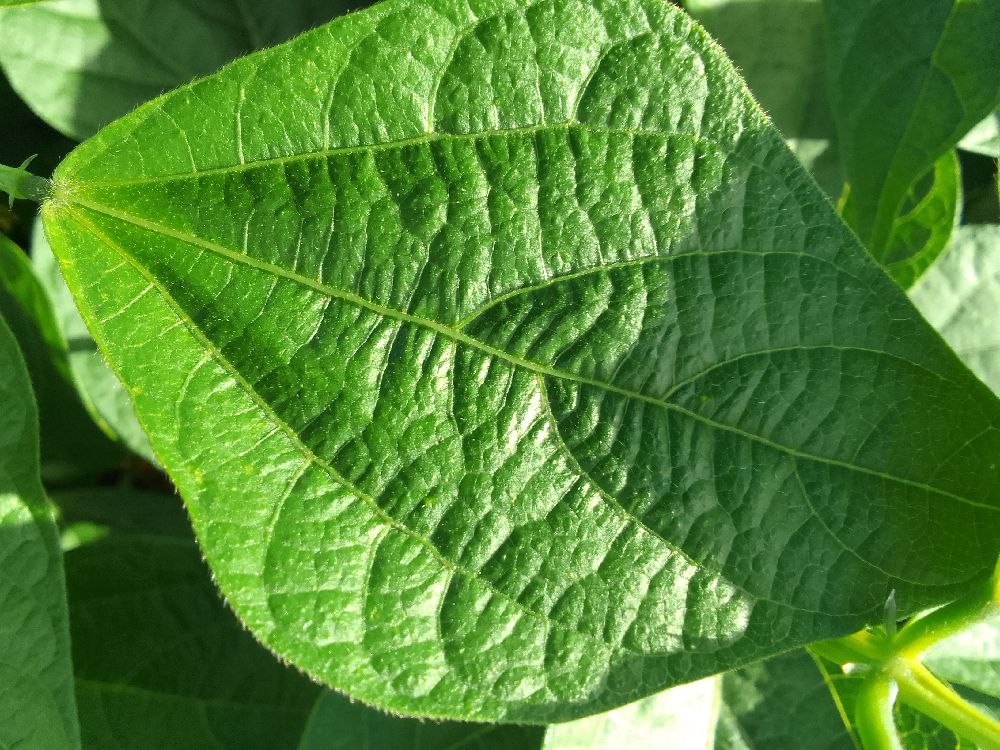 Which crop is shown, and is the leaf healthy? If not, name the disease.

common bean, healthy
